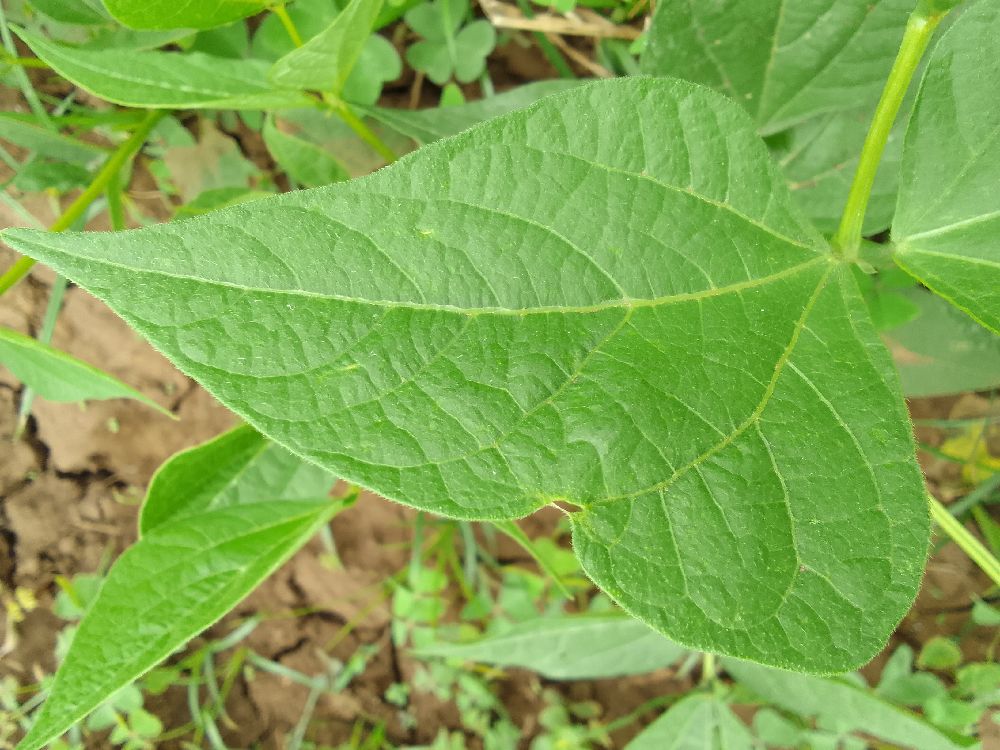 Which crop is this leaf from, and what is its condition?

common bean, healthy
